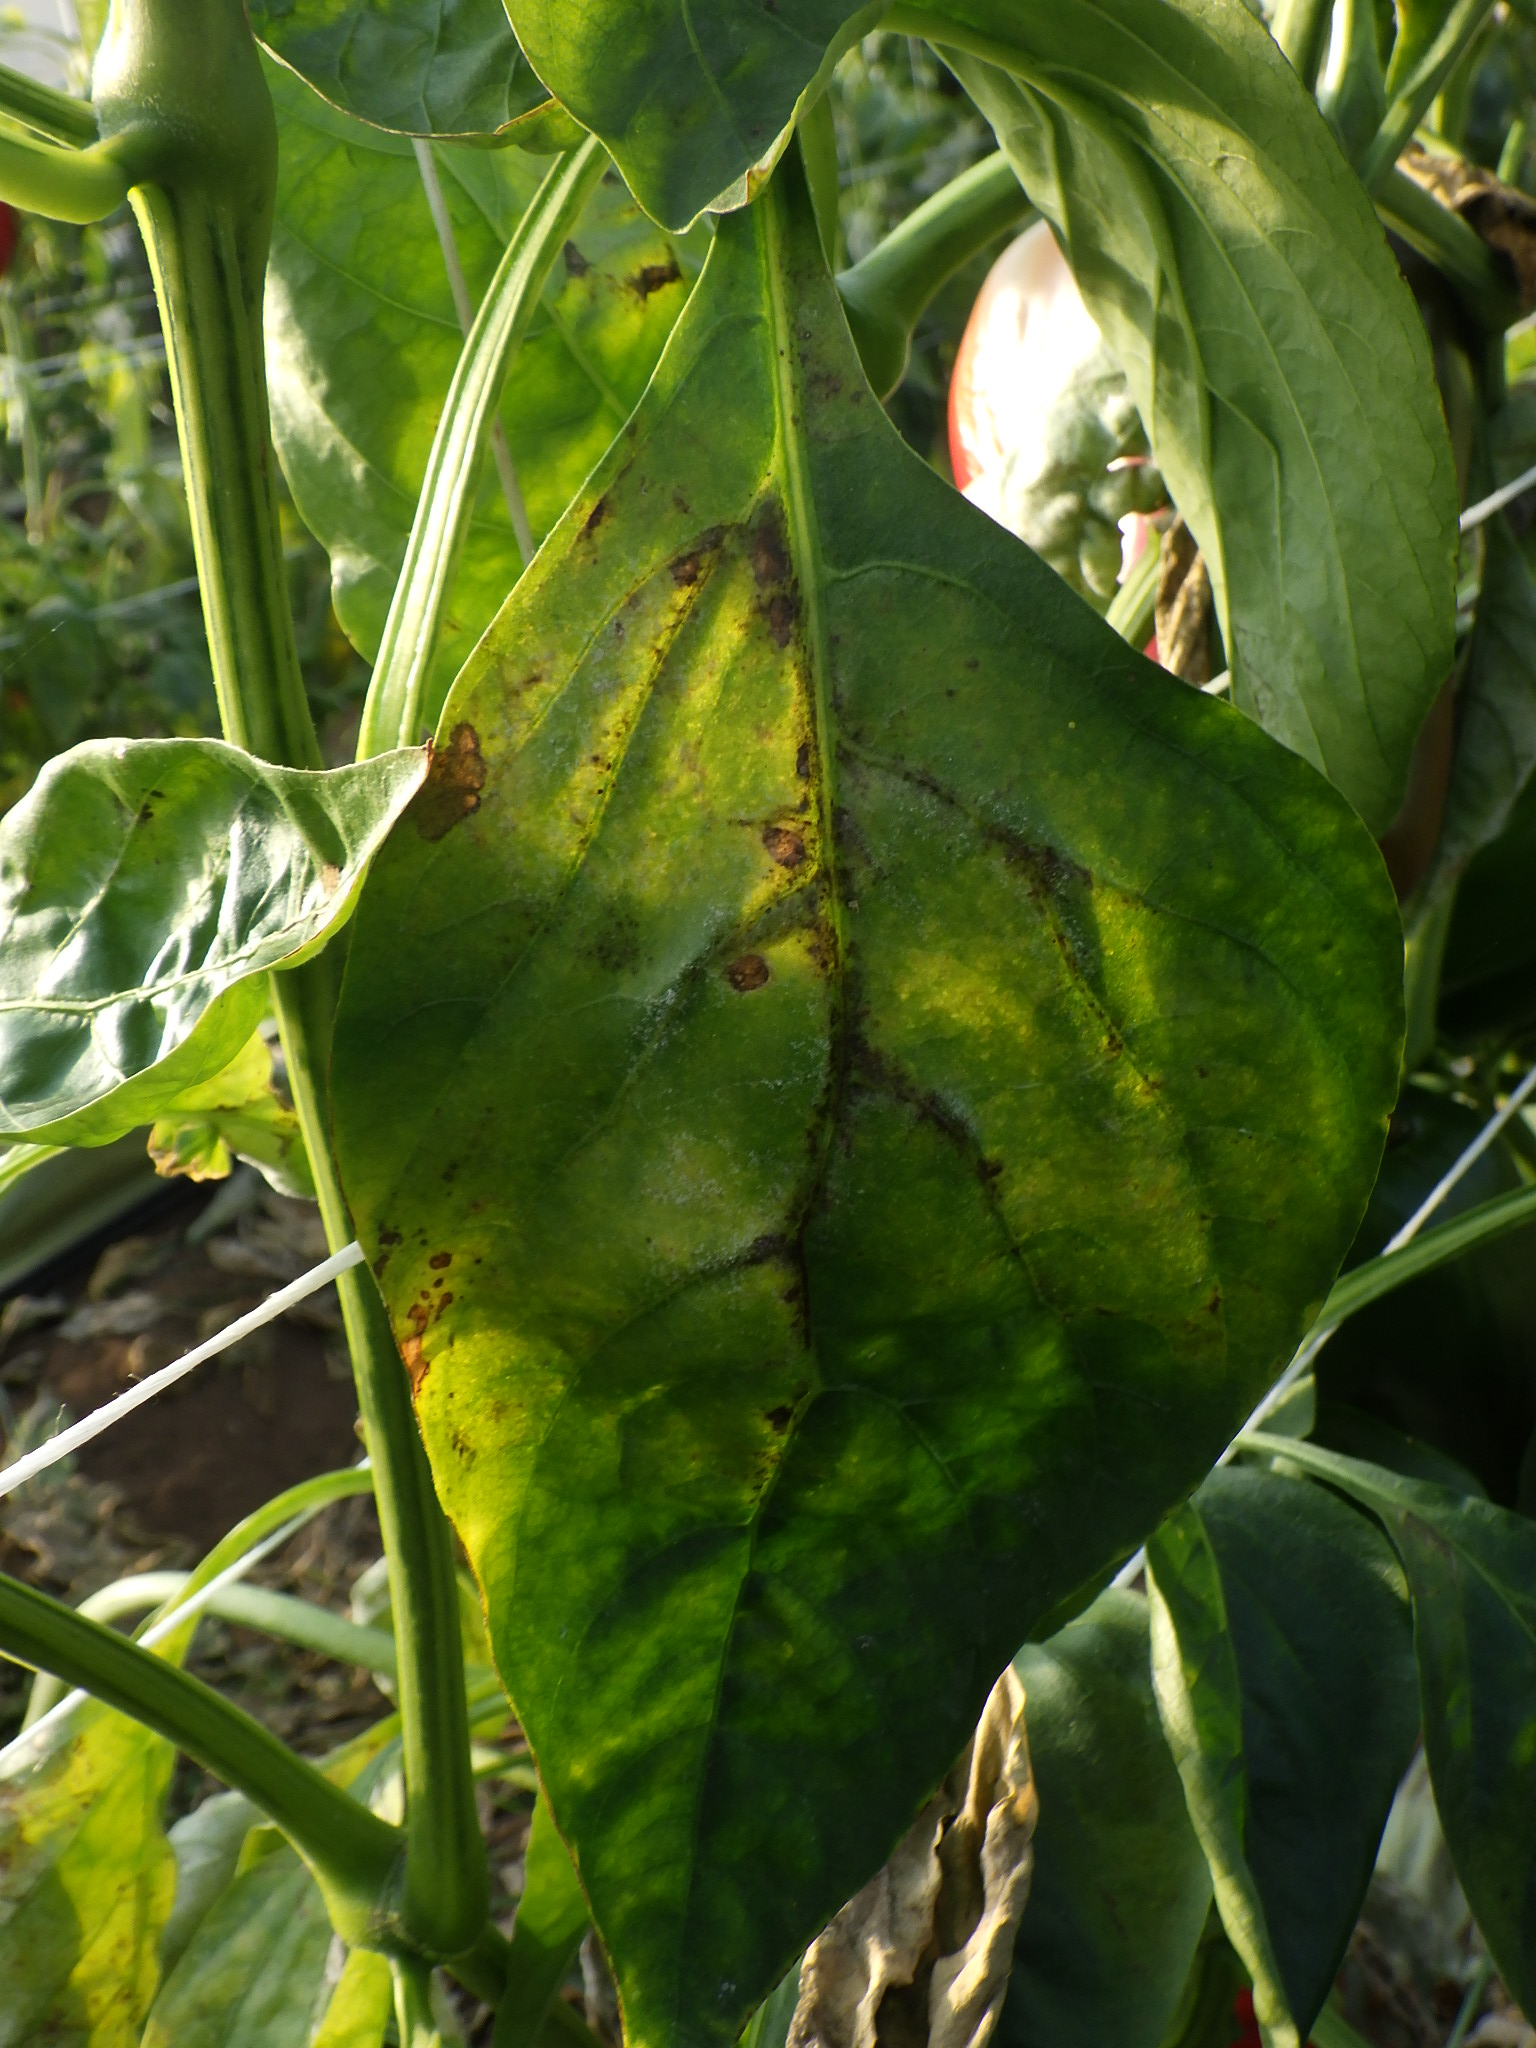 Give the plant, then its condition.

bell pepper, downy mildew, powdery mildew
